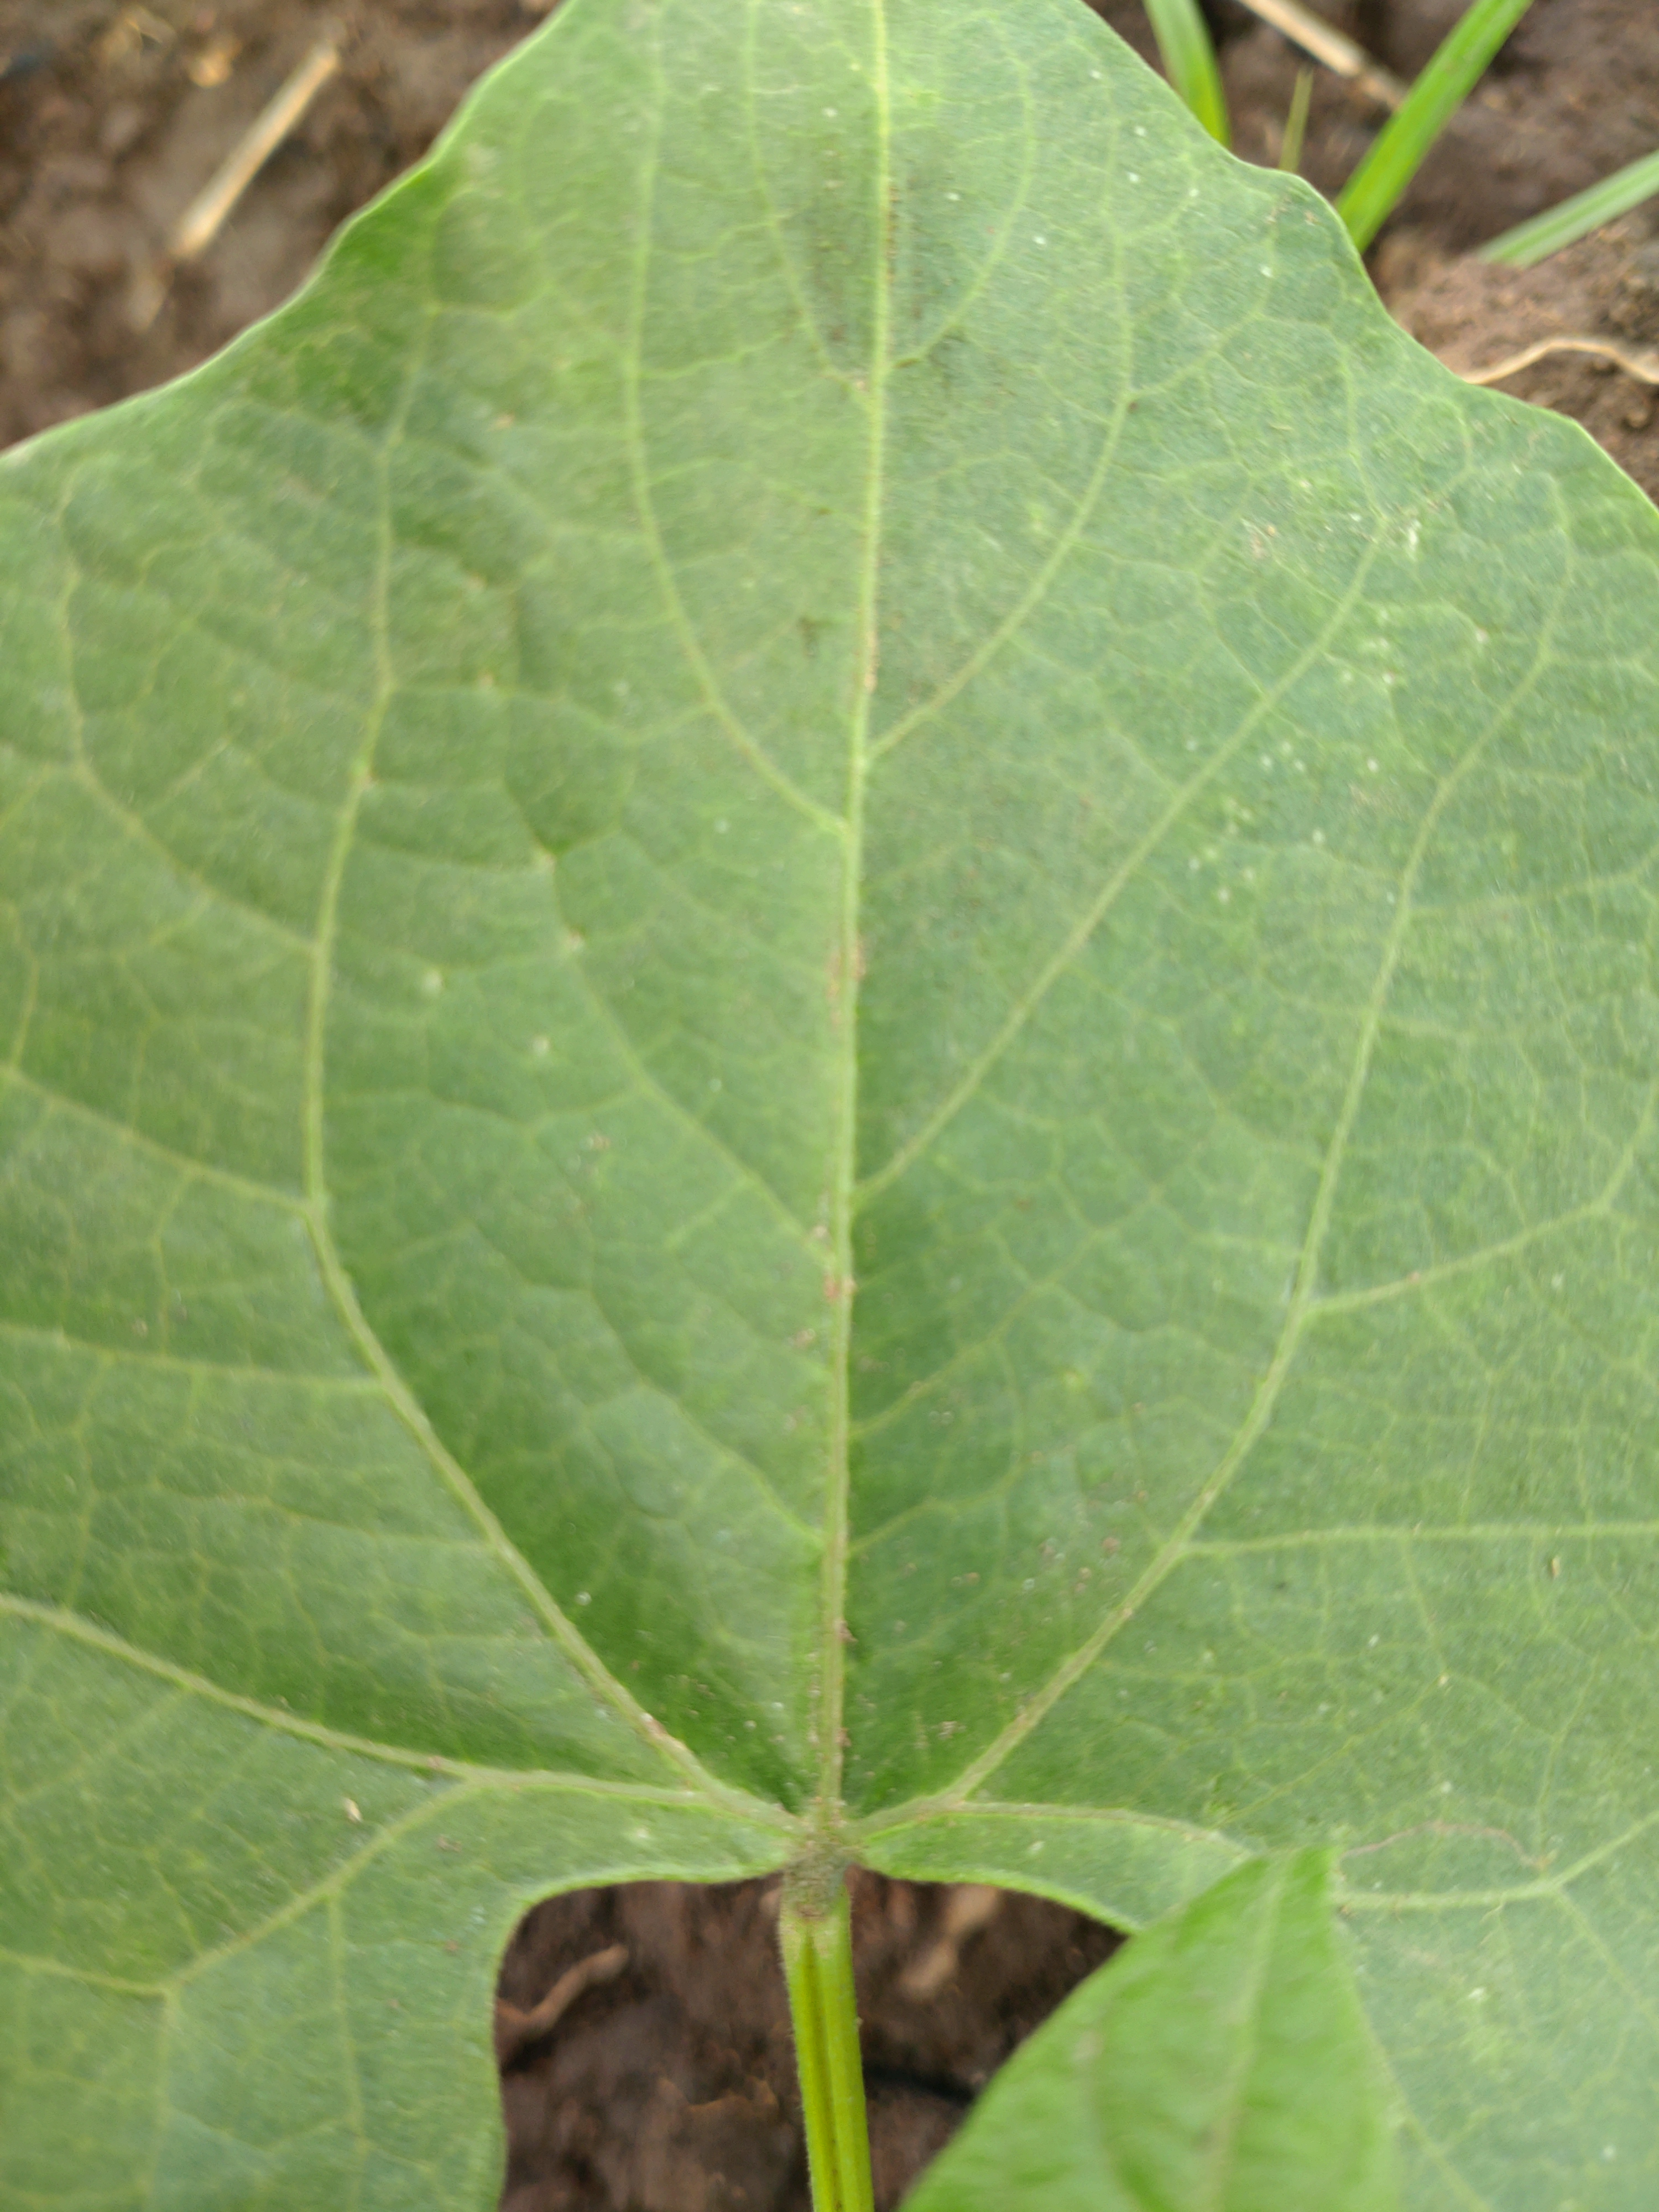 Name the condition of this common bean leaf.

healthy
